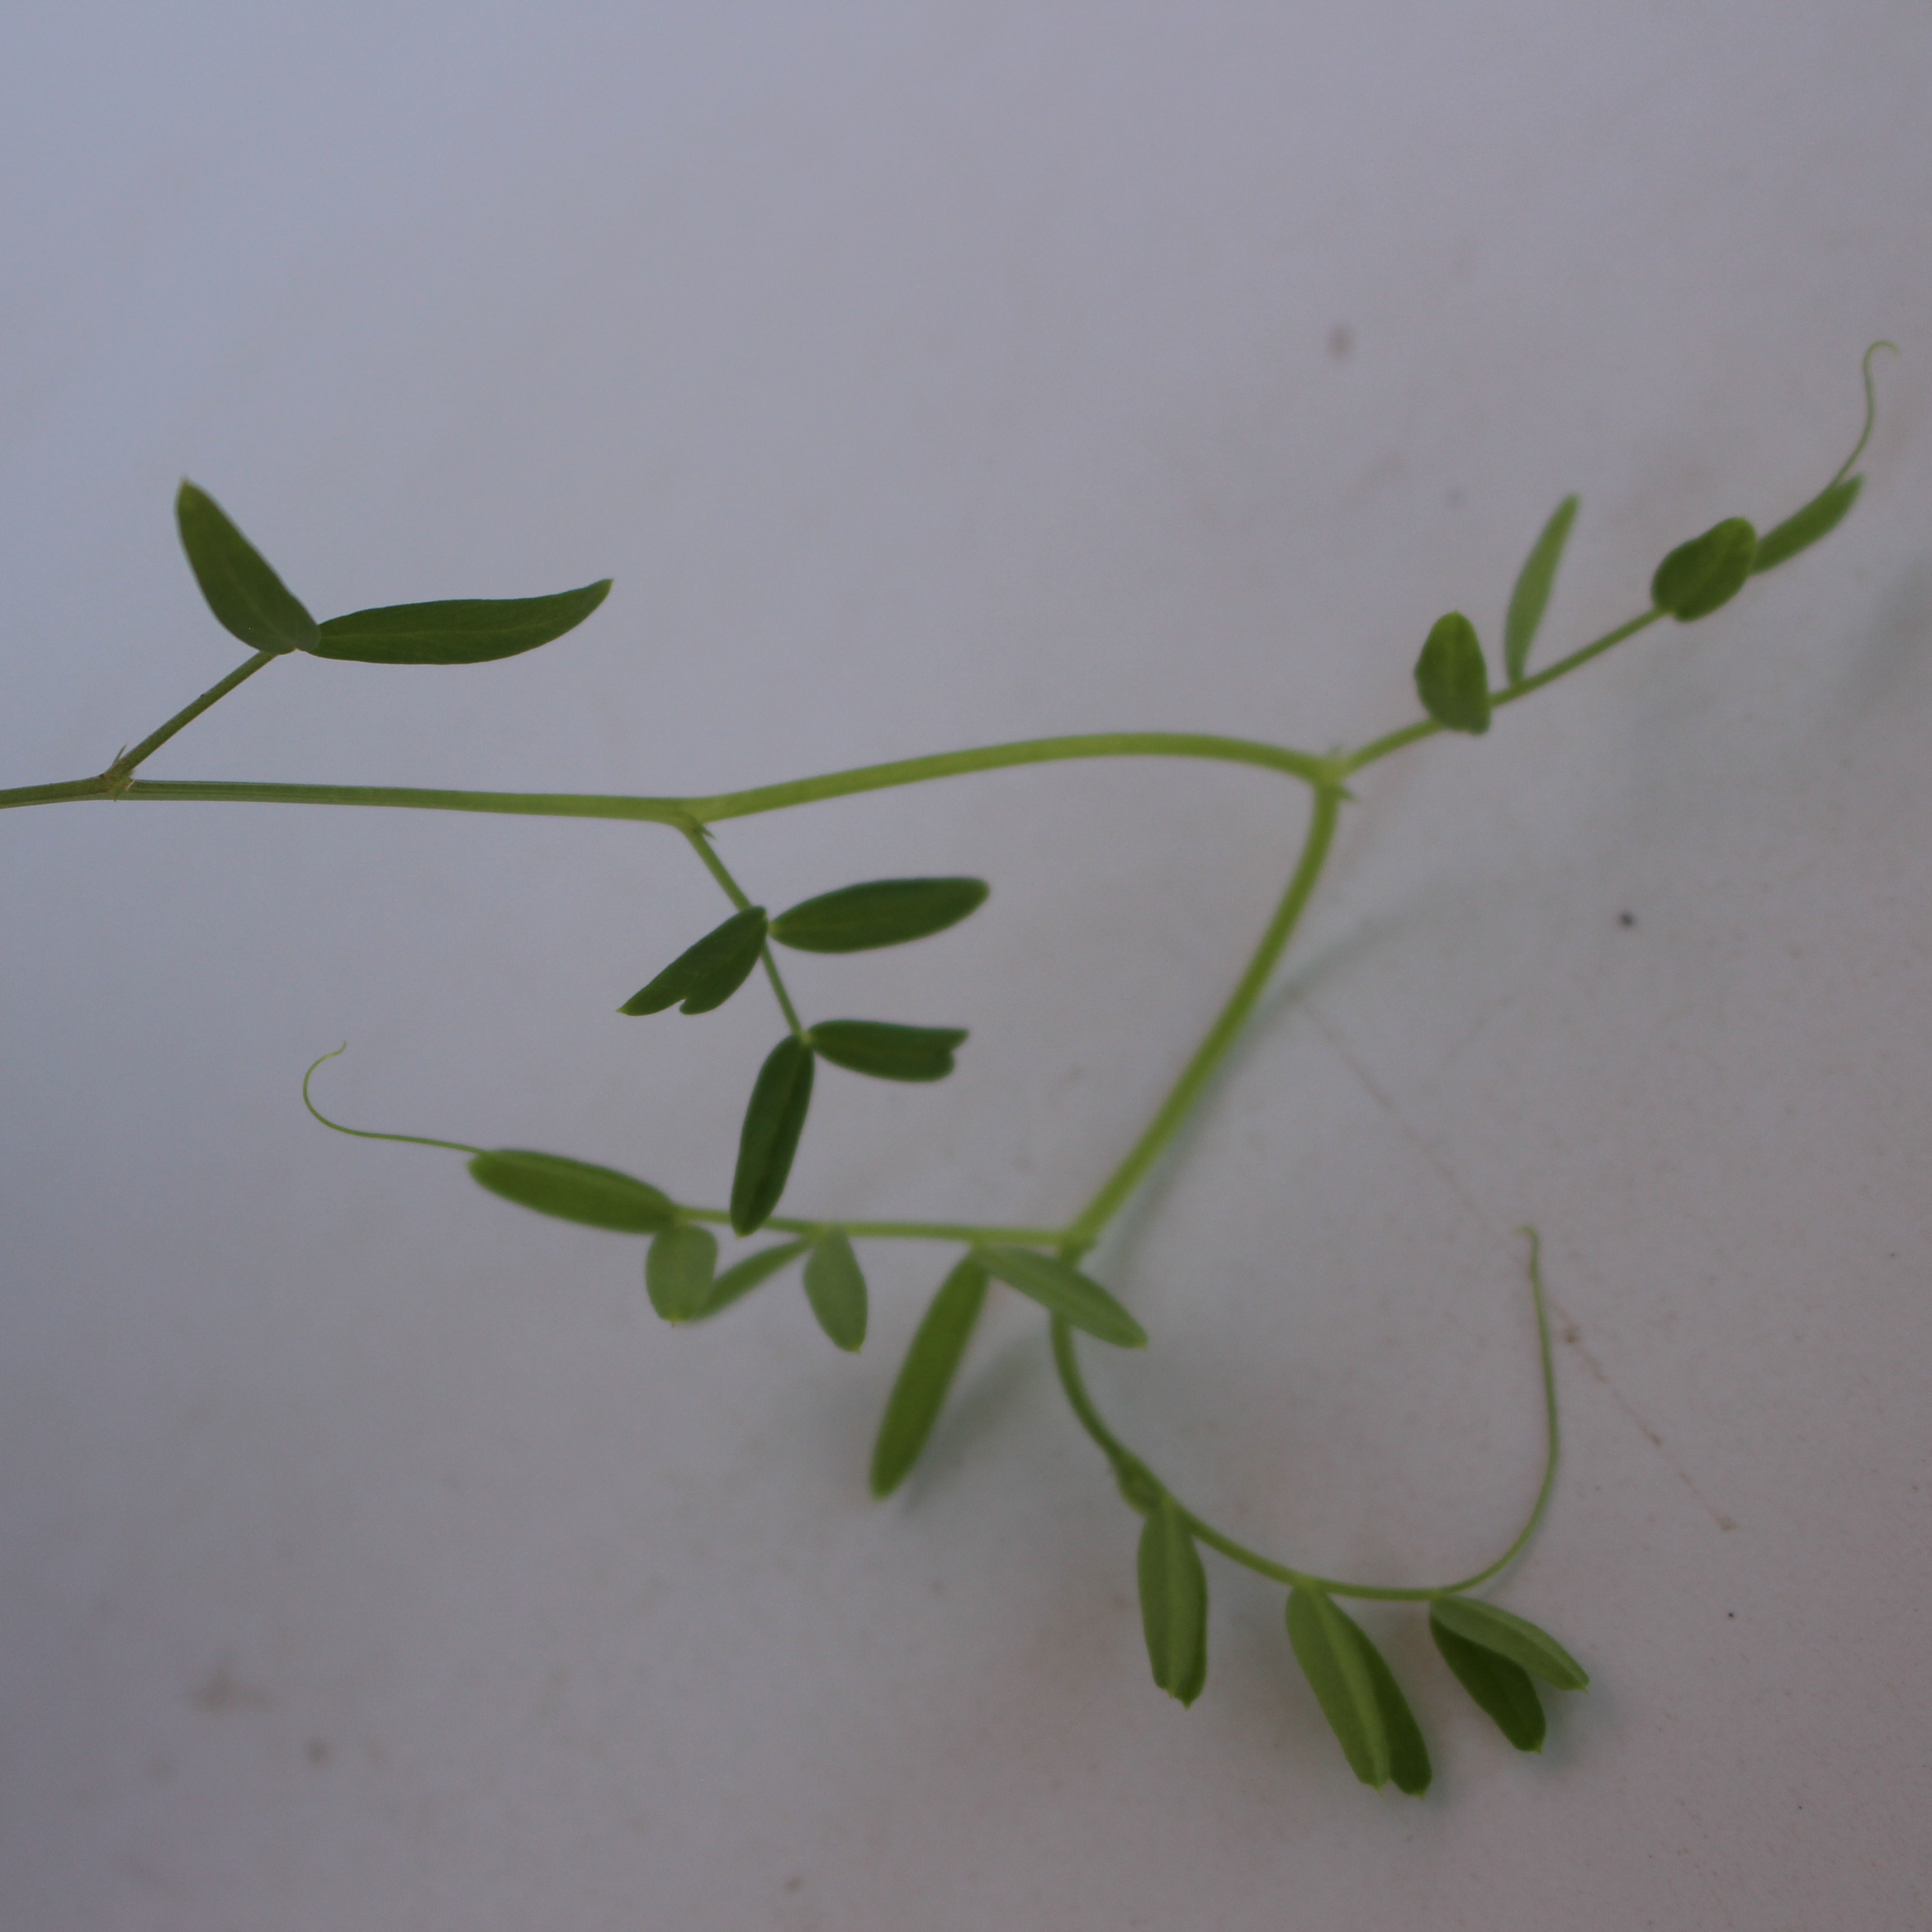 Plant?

Vicia sativa
